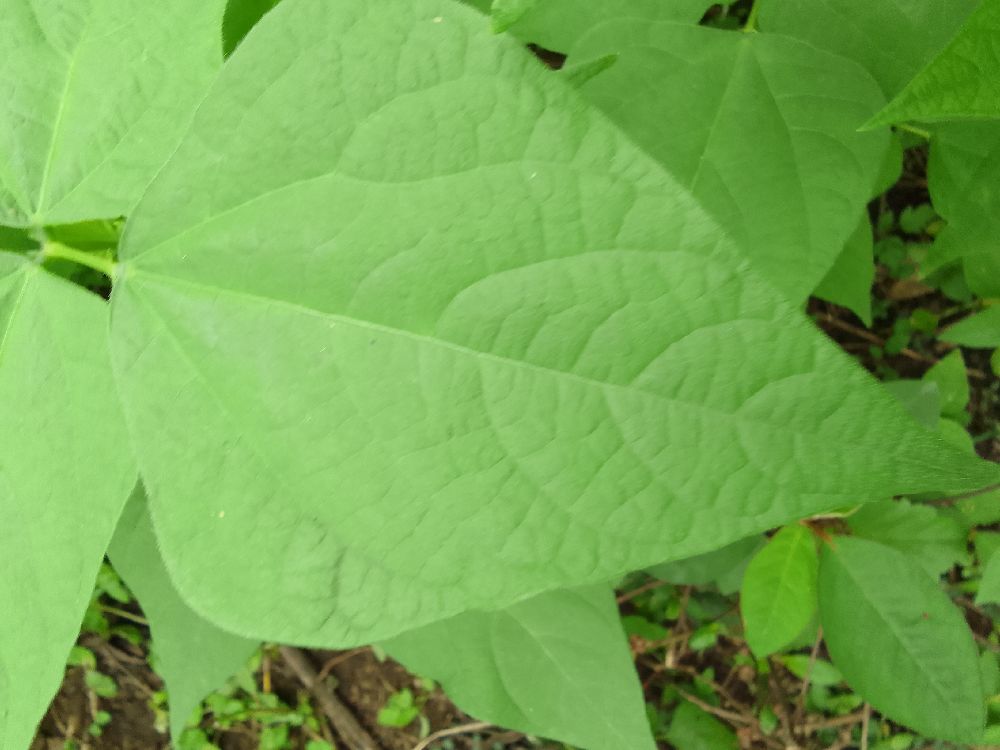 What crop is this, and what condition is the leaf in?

common bean, healthy
